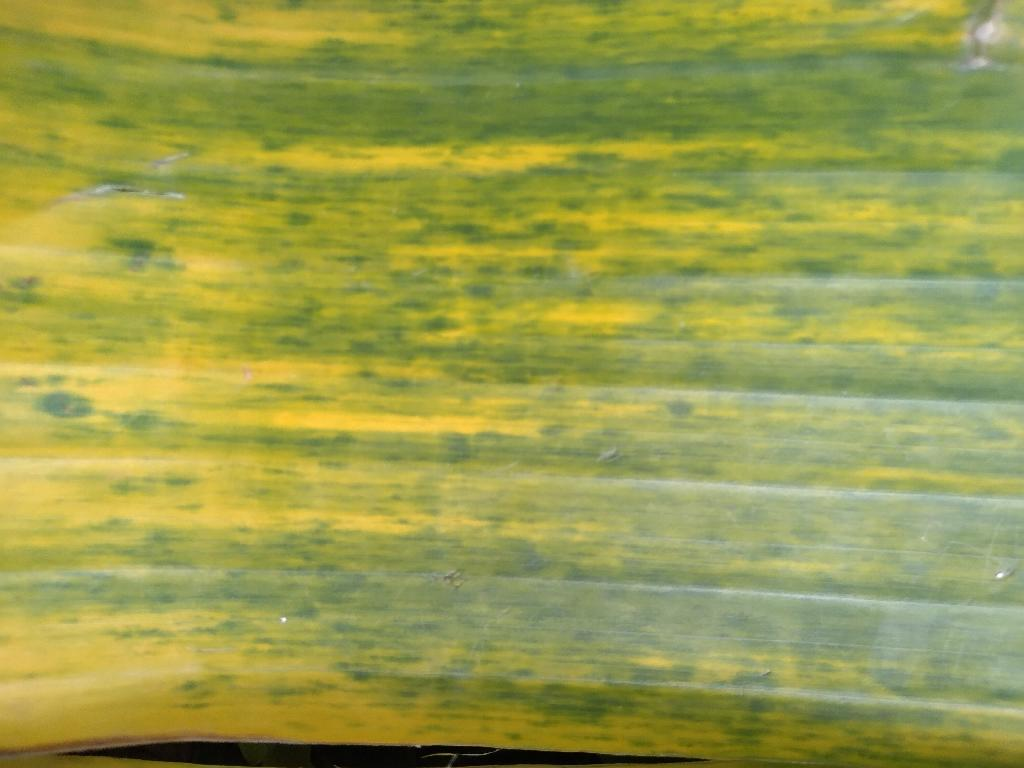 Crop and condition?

banana, fusarium wilt race 1
